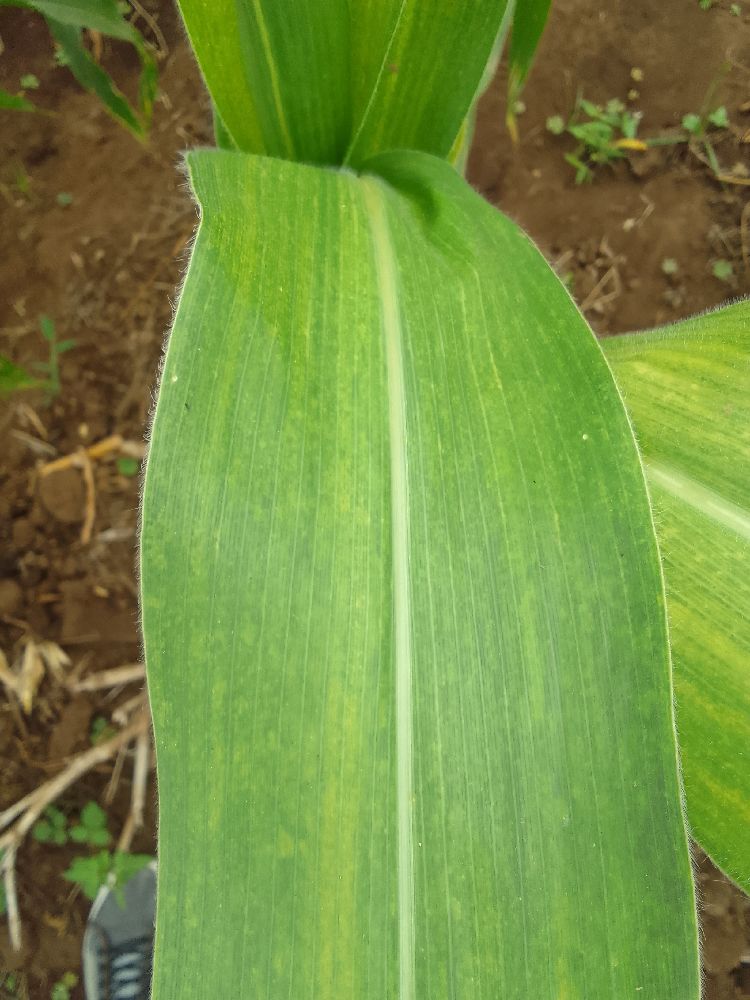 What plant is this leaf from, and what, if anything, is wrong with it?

maize, maize lethal necrosis
